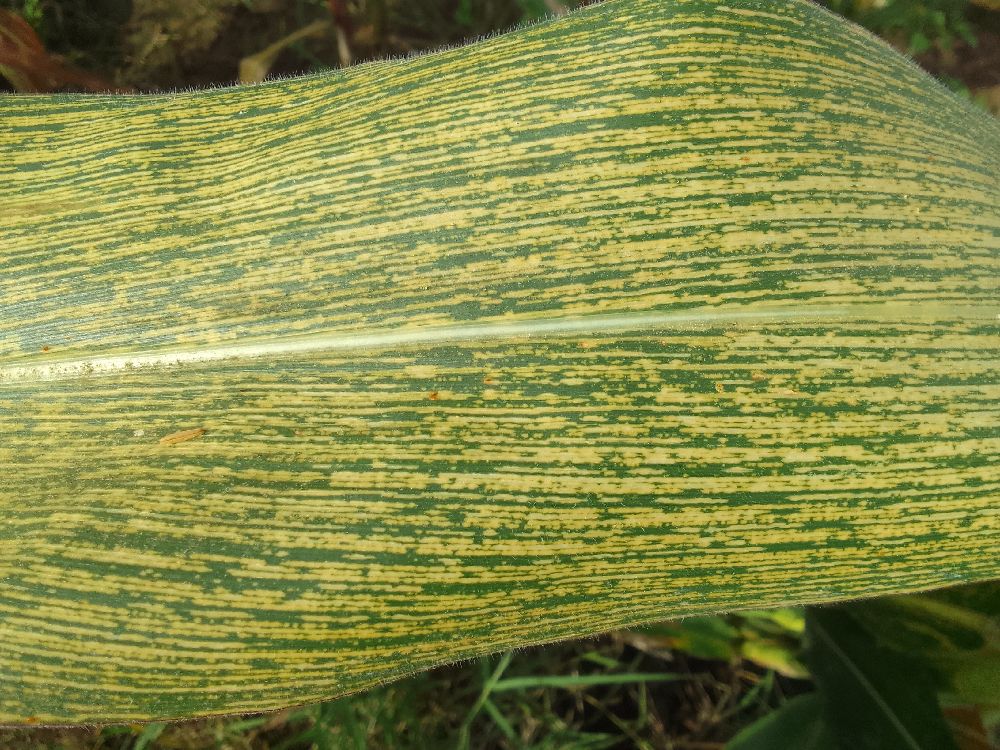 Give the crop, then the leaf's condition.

maize, maize streak virus
